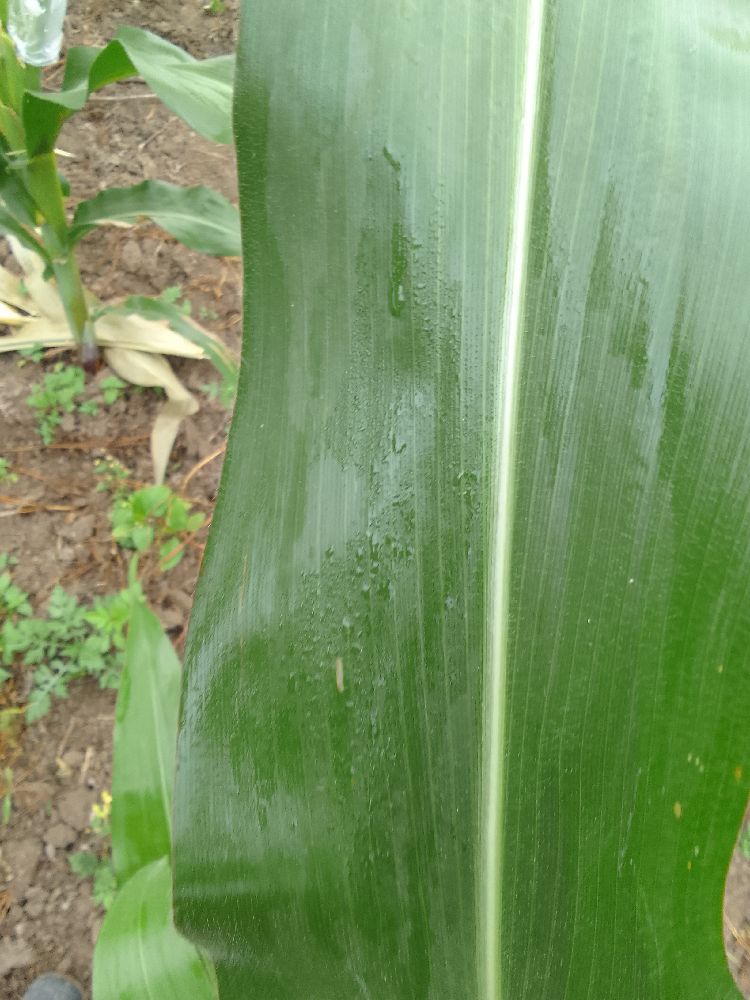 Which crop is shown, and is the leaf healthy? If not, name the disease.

maize, healthy
